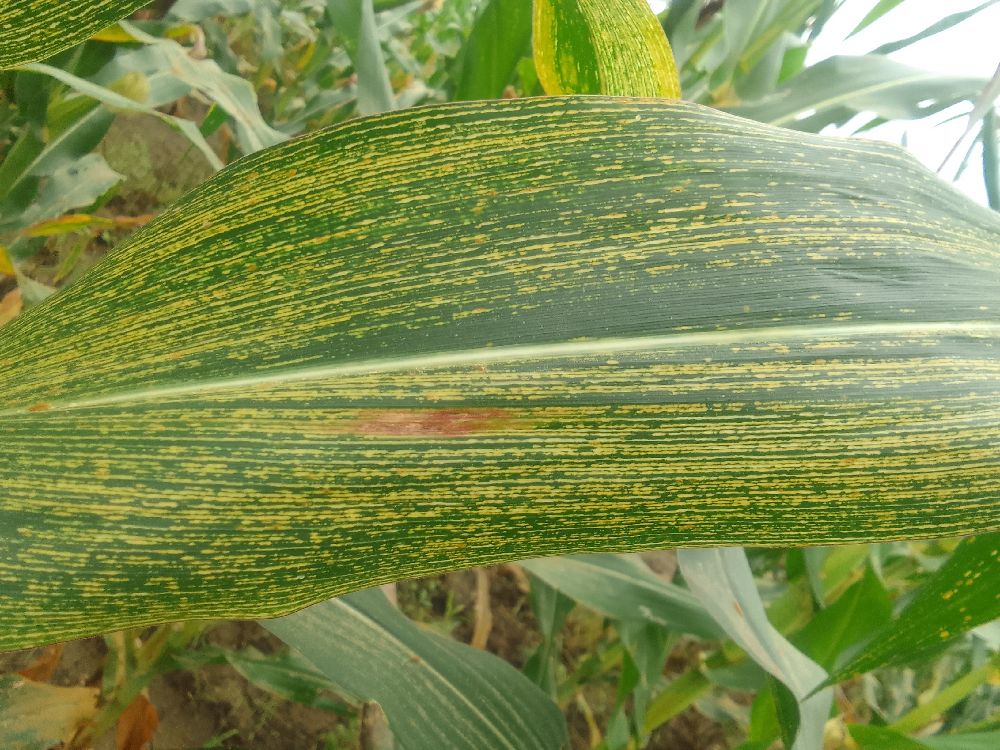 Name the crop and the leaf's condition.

maize, maize streak virus
